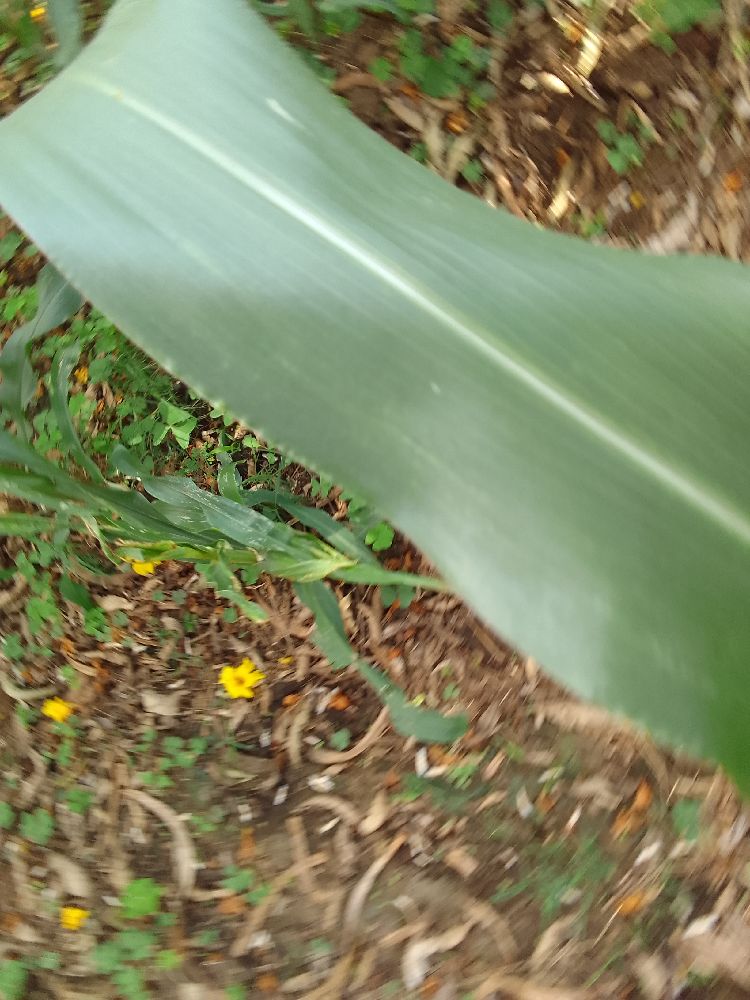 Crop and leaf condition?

maize, healthy
